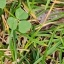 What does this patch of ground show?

unstructured weed
